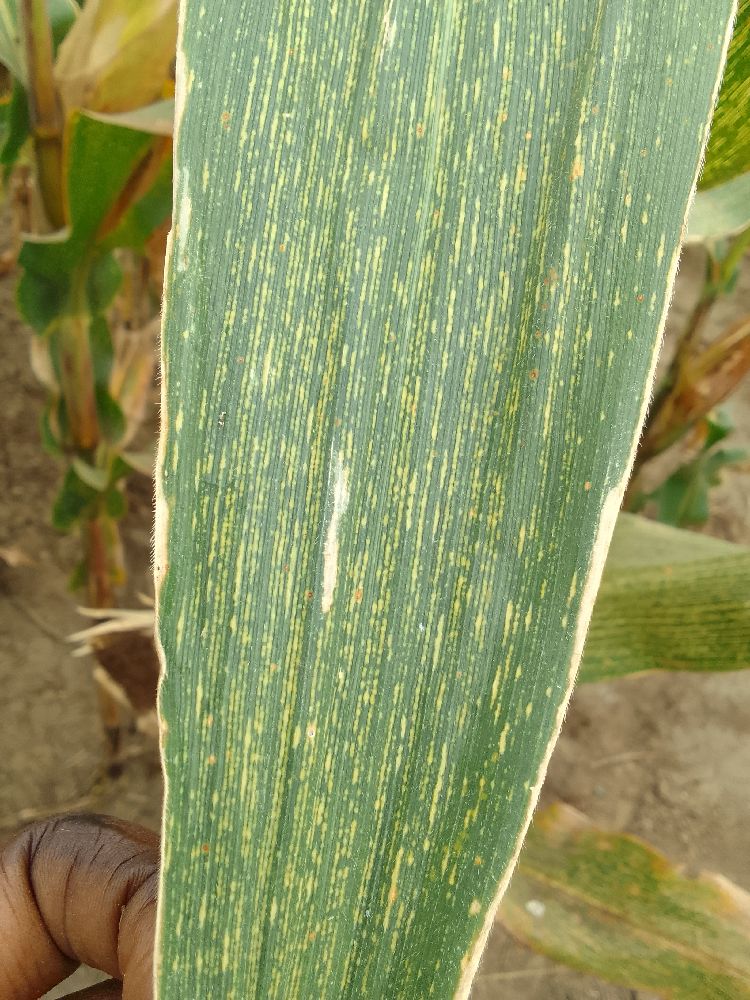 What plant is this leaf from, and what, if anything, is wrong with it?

maize, maize streak virus
